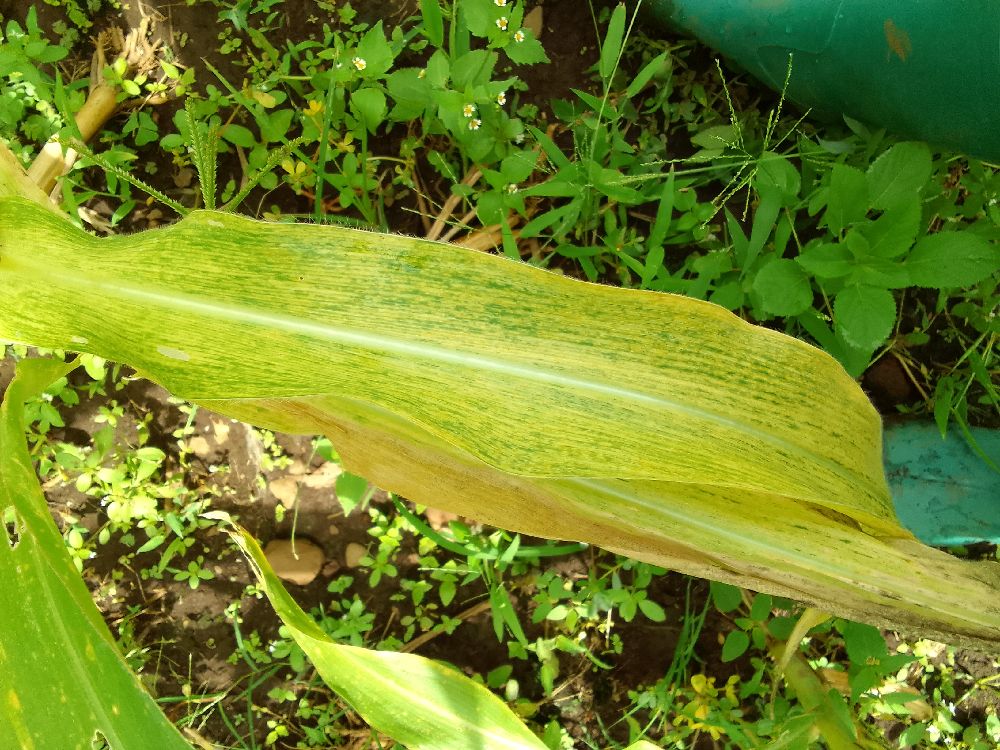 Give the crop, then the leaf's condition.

maize, maize lethal necrosis
